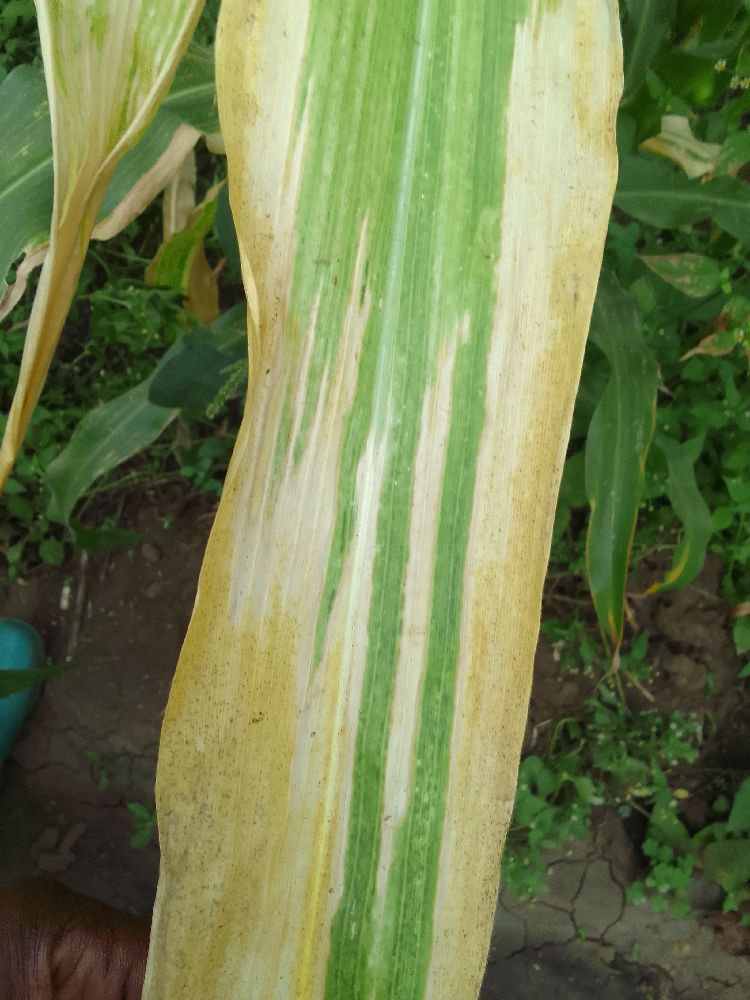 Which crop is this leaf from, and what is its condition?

maize, maize lethal necrosis
